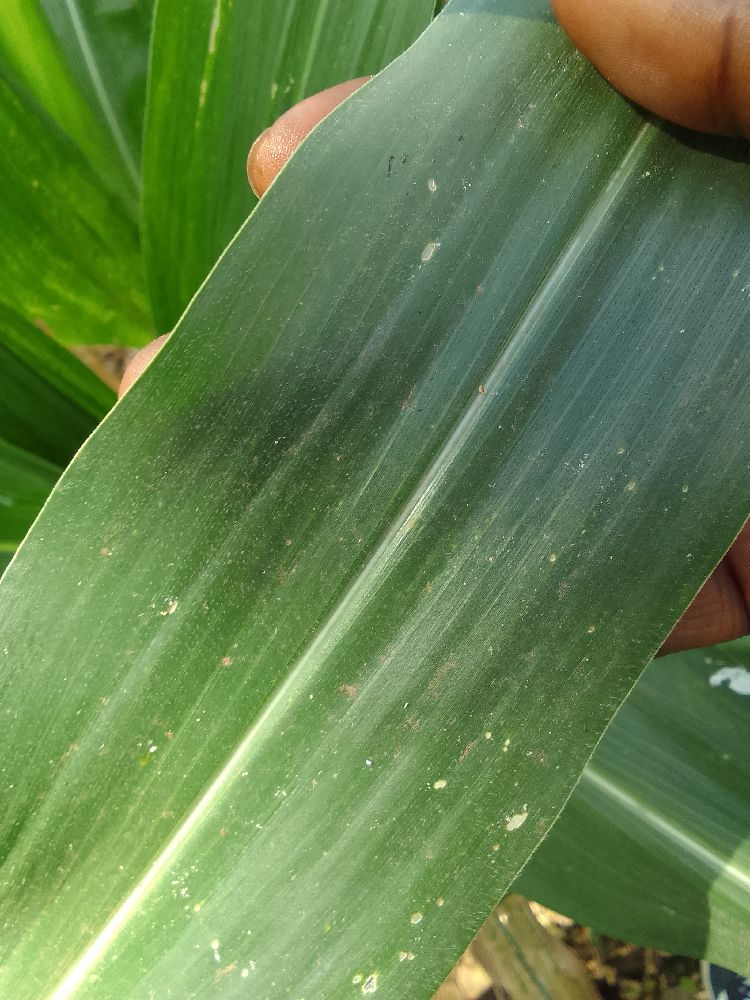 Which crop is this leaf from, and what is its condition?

maize, healthy
